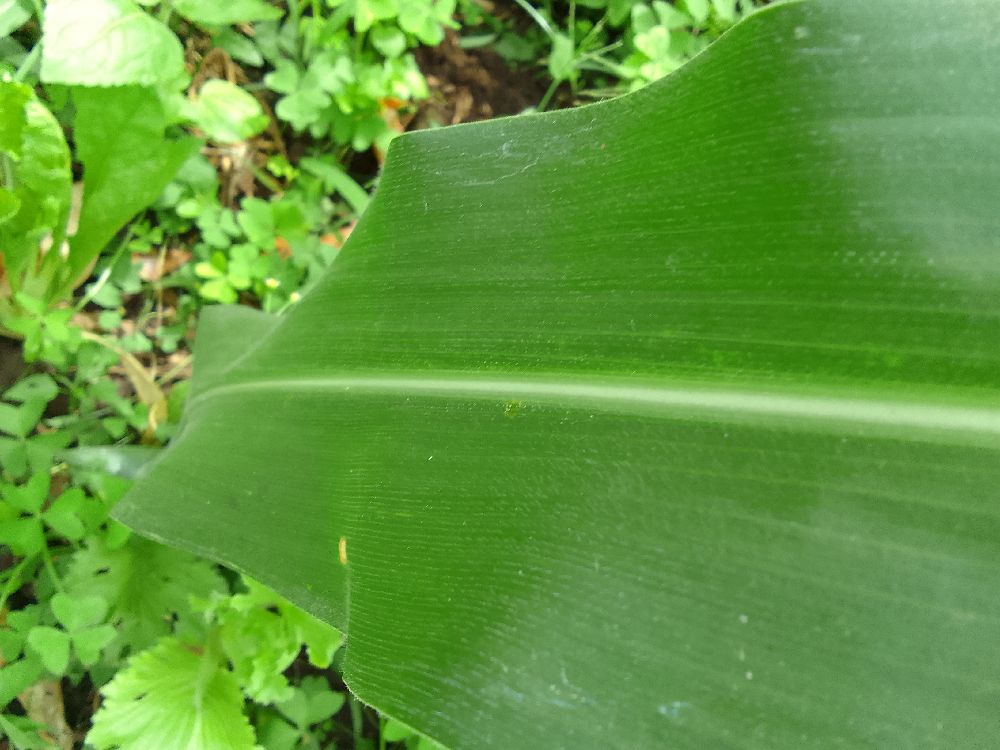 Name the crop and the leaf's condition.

maize, healthy
